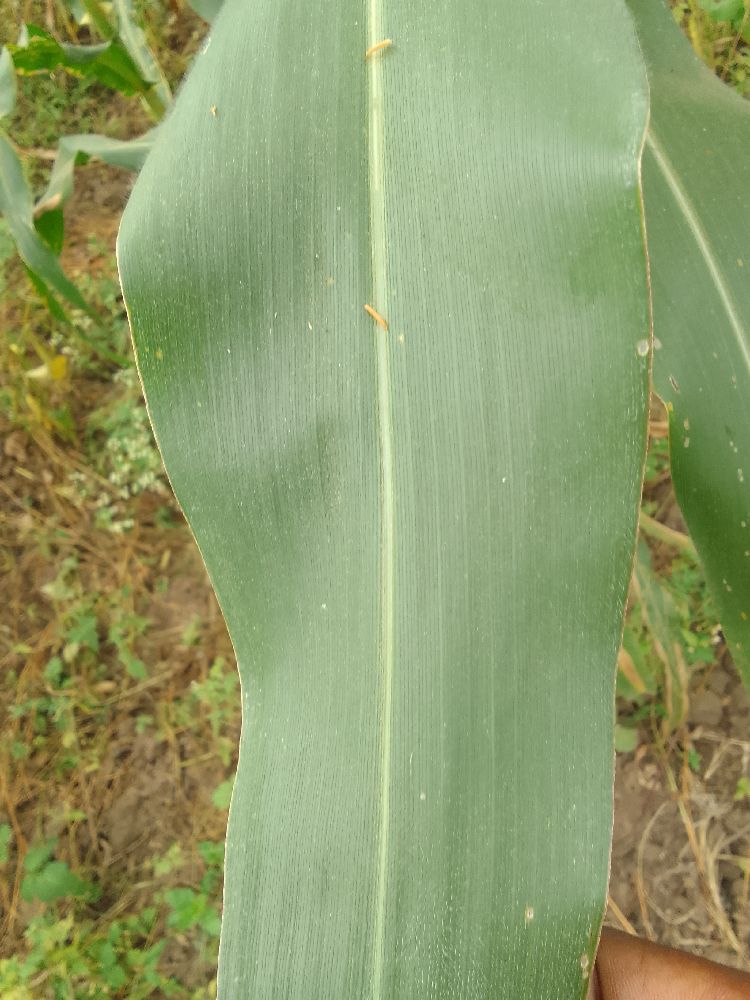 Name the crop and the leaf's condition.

maize, healthy
